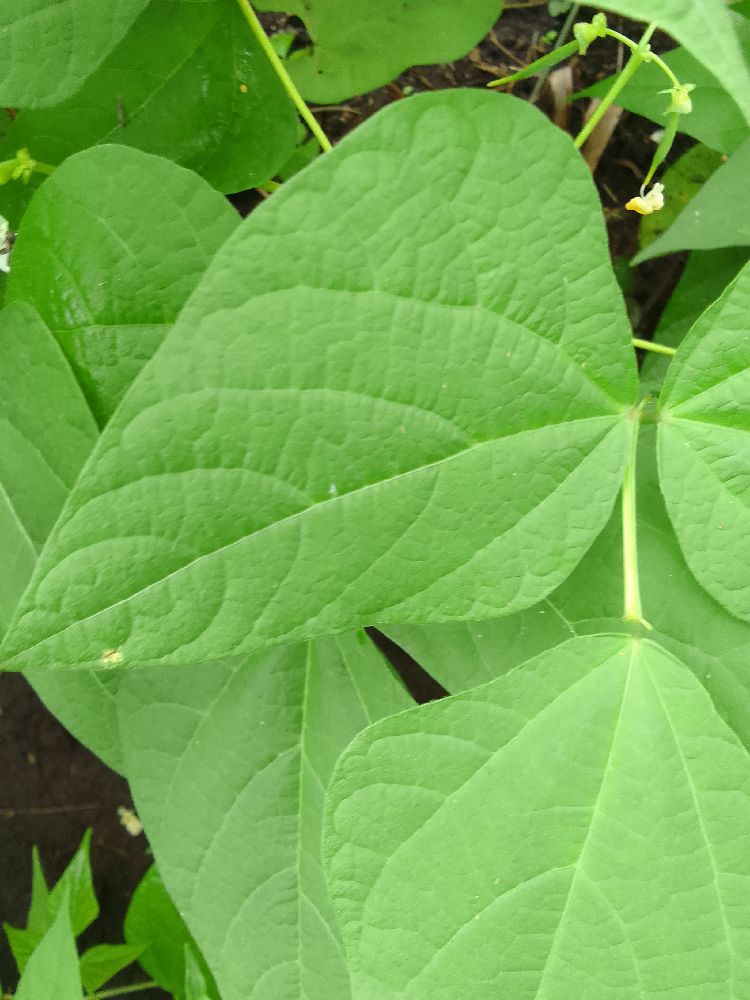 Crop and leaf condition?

common bean, healthy
